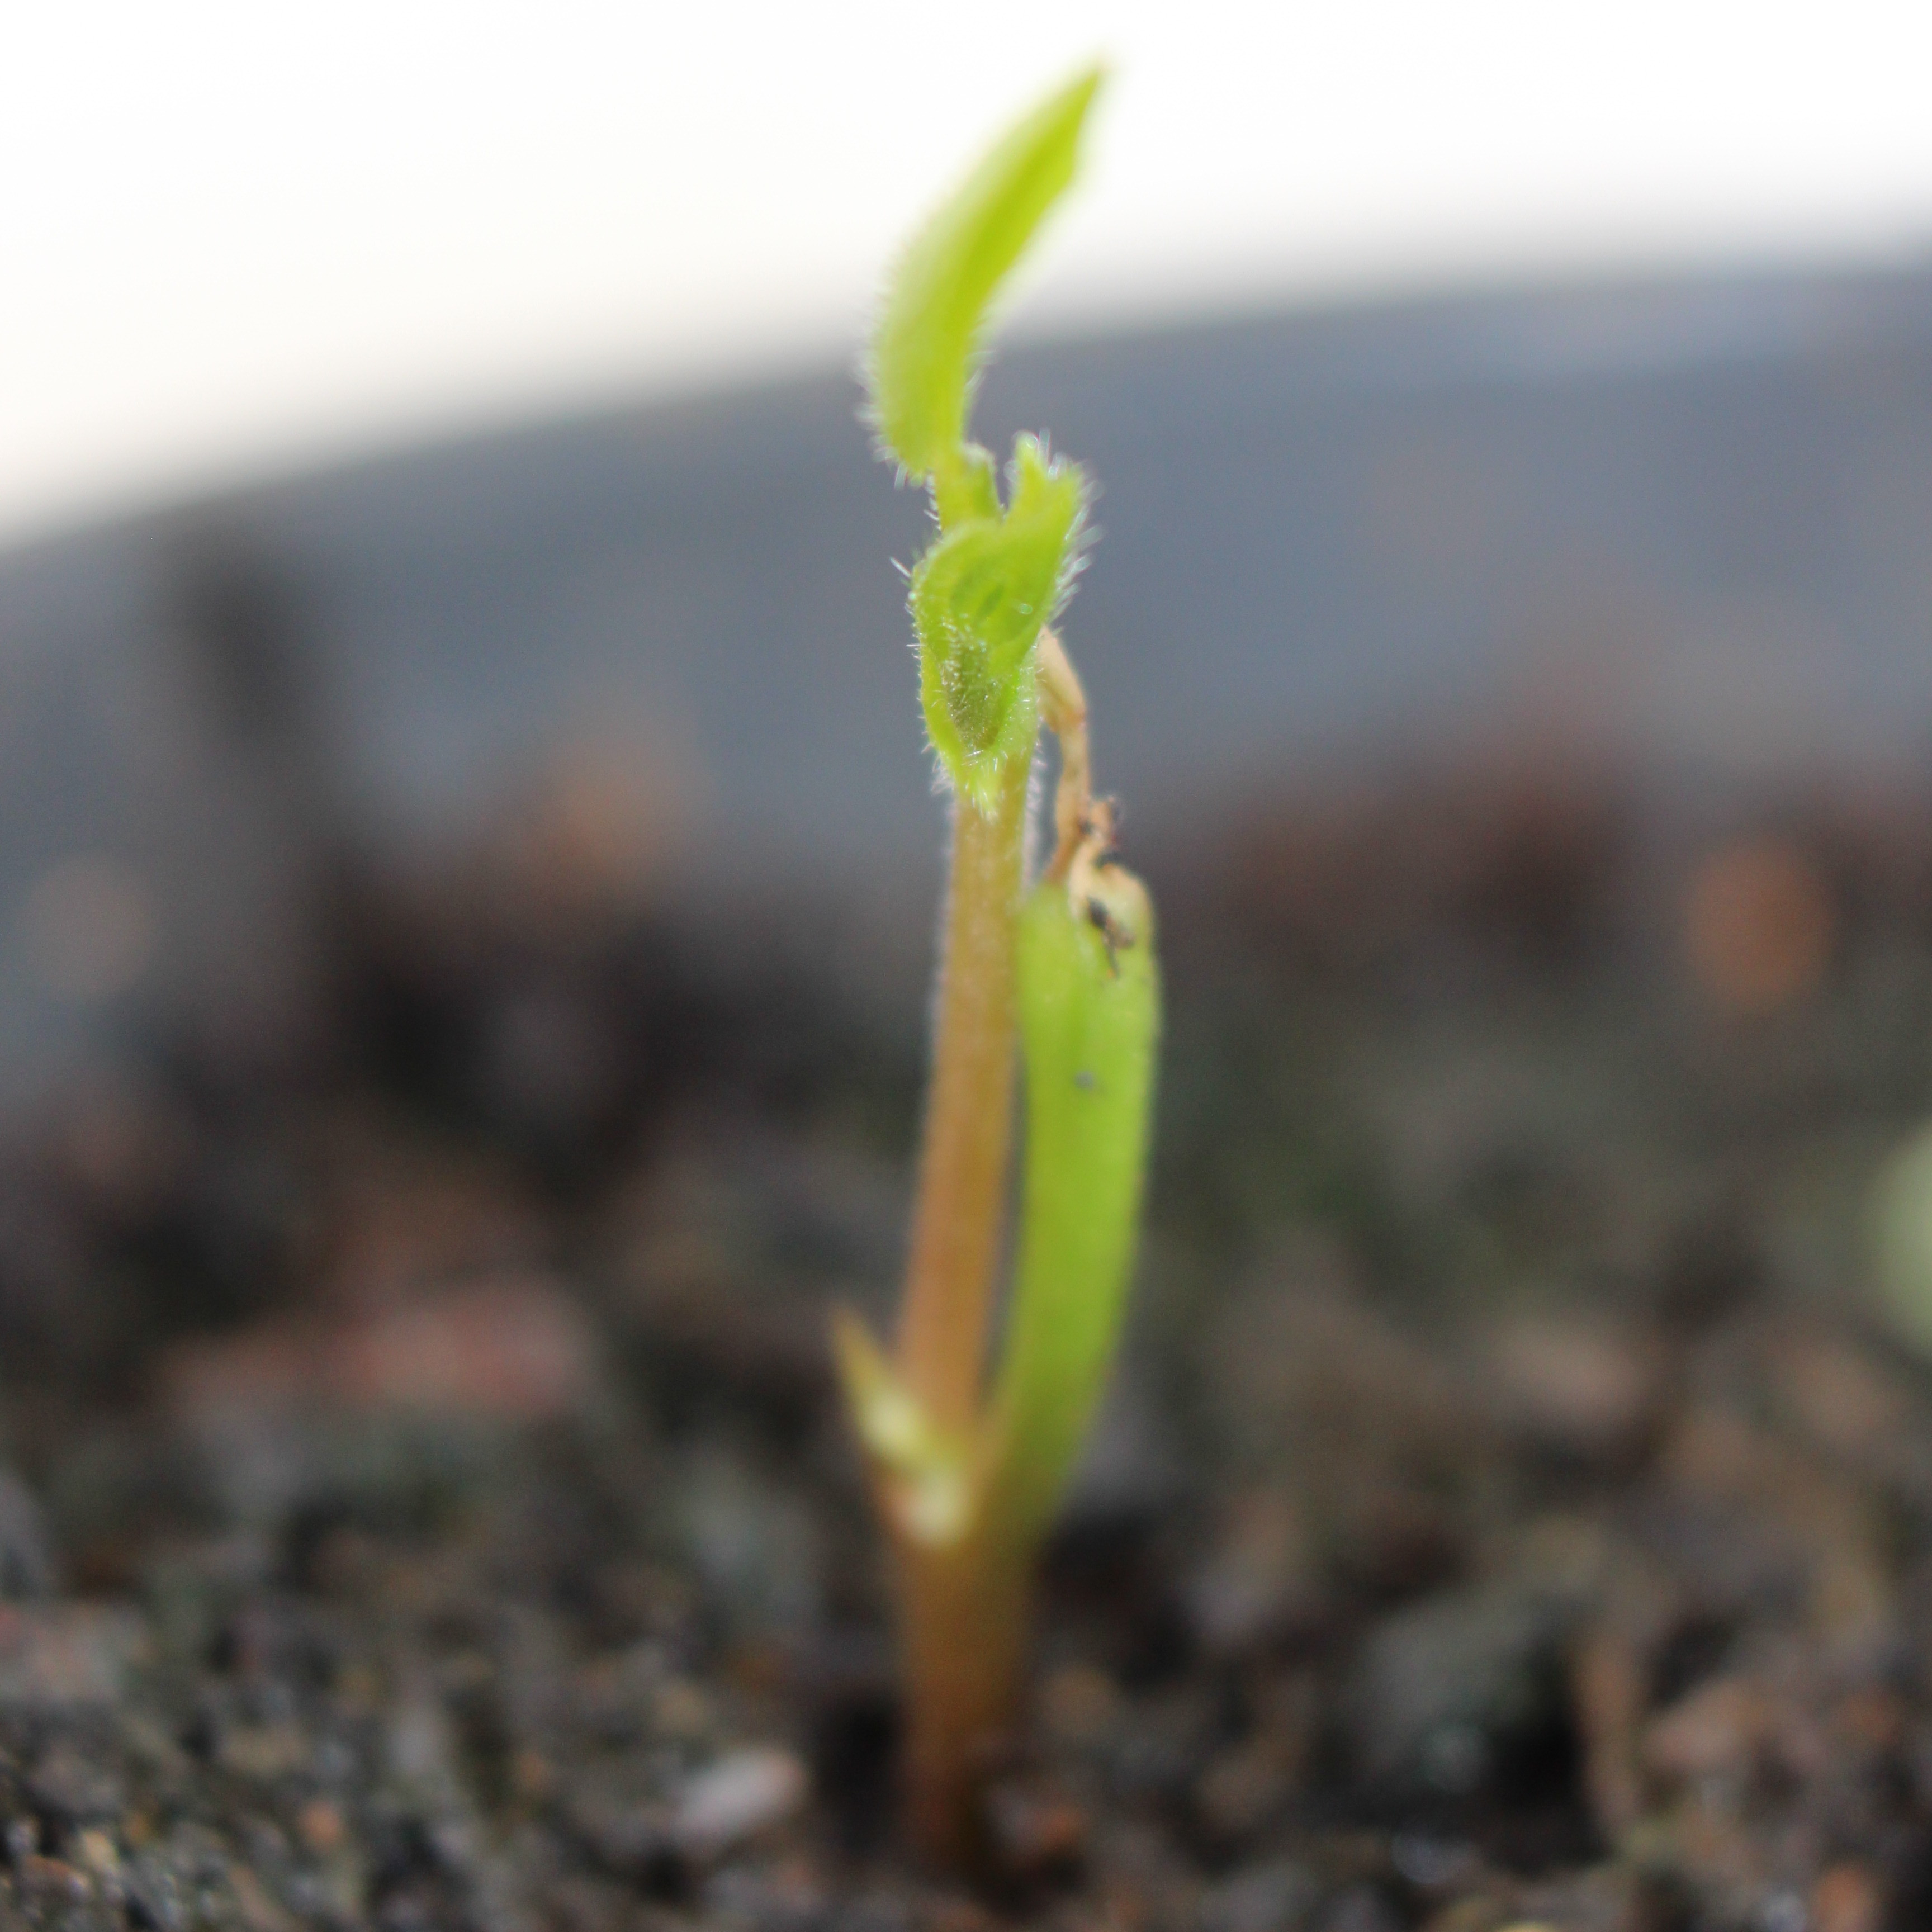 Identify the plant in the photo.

Vicia sativa
